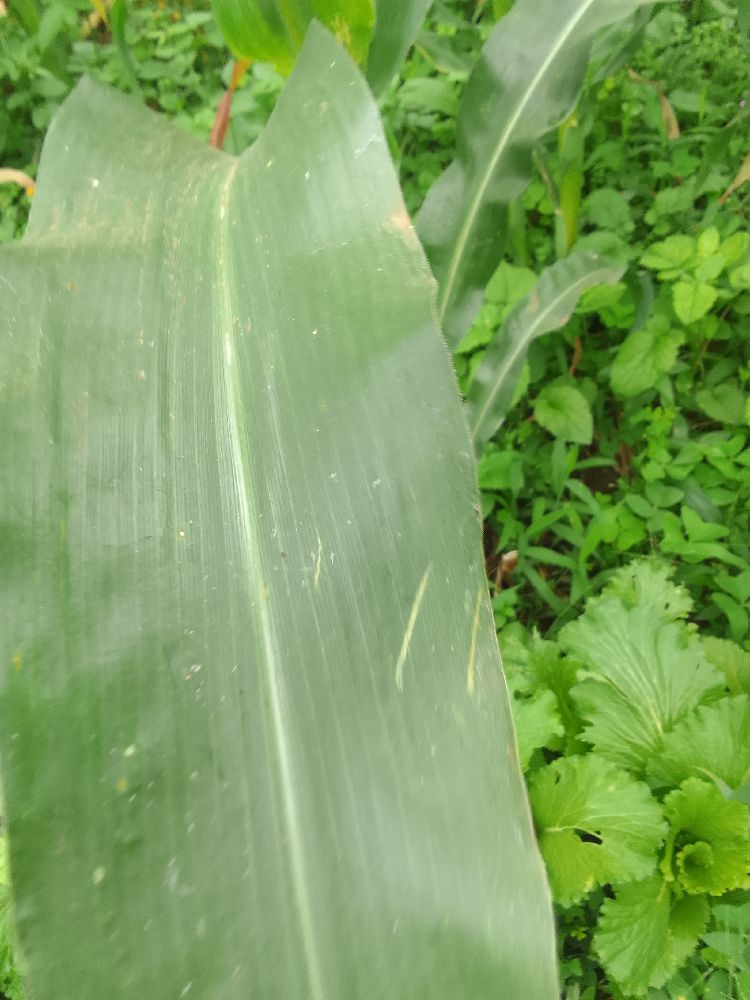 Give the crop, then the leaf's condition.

maize, healthy
